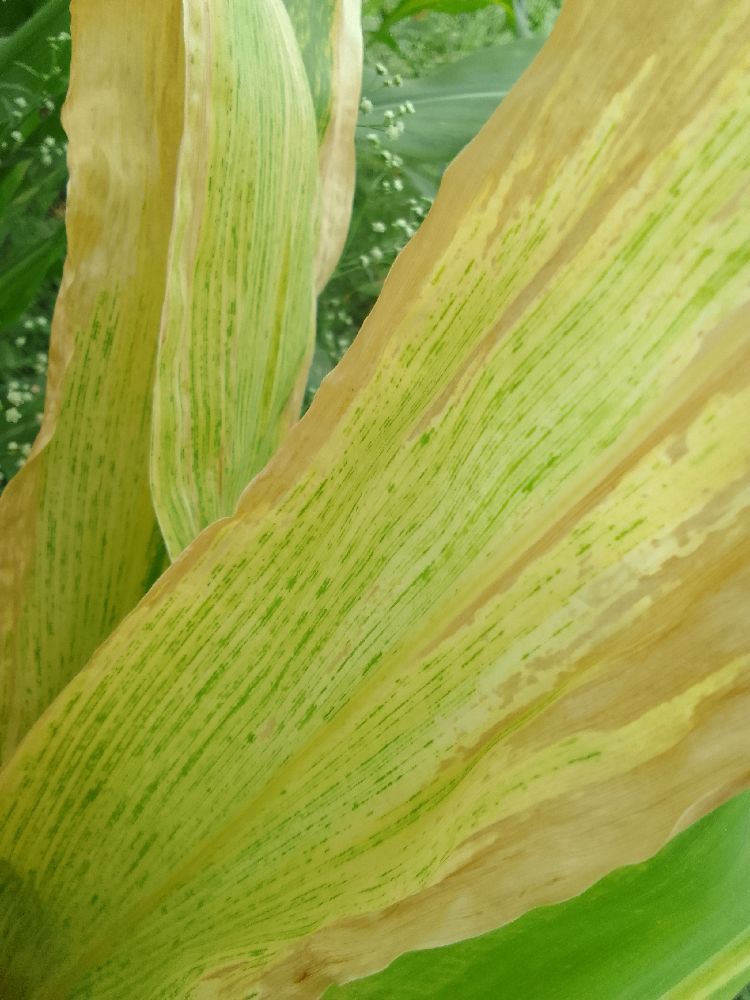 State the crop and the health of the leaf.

maize, maize lethal necrosis
